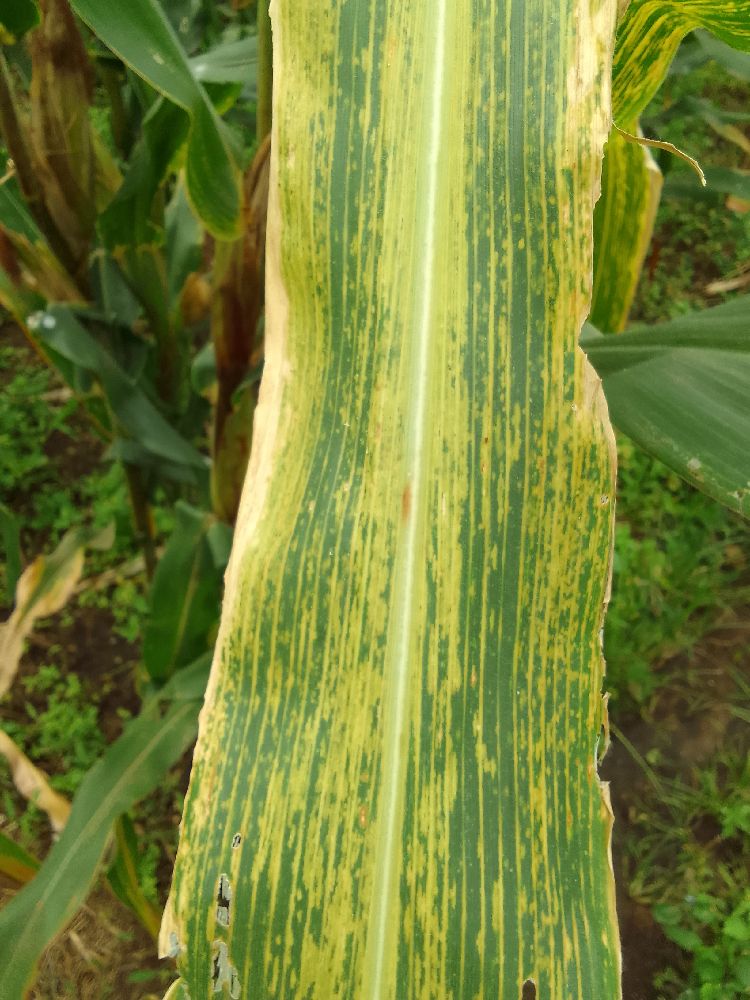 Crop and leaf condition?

maize, maize lethal necrosis
